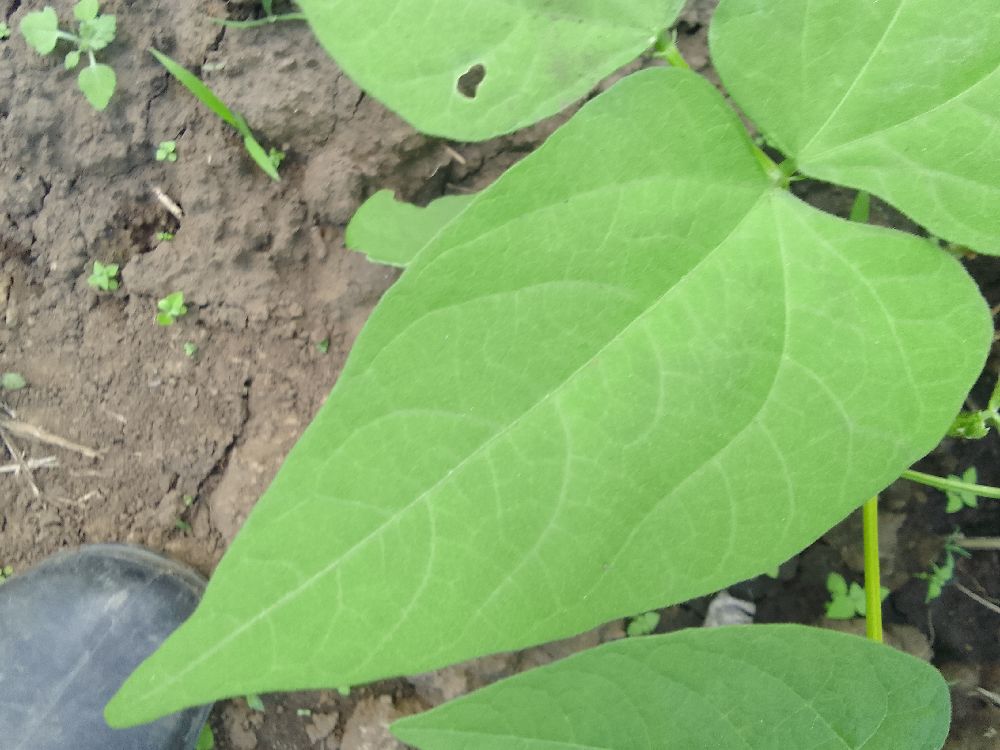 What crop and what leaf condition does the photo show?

common bean, healthy
